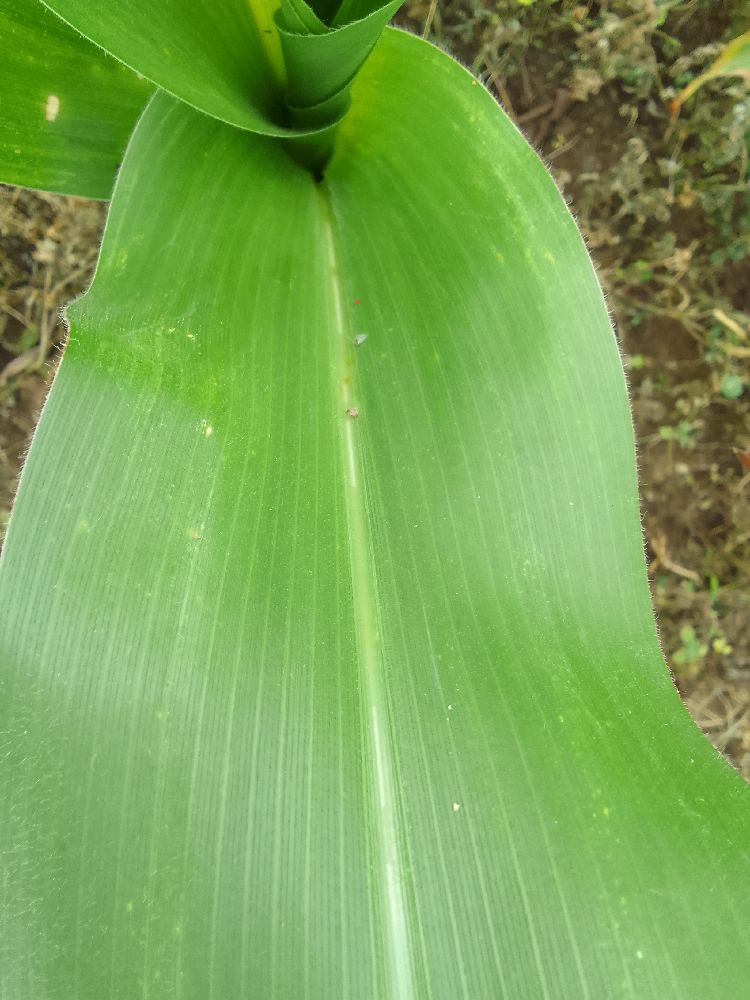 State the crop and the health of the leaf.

maize, healthy
